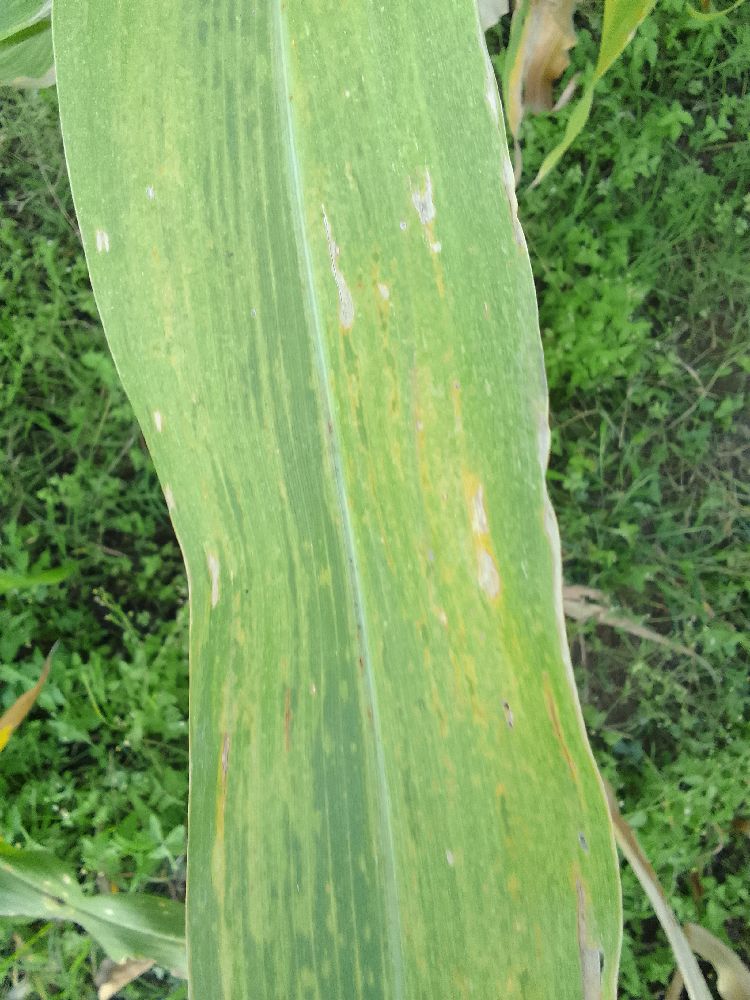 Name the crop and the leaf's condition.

maize, maize lethal necrosis
